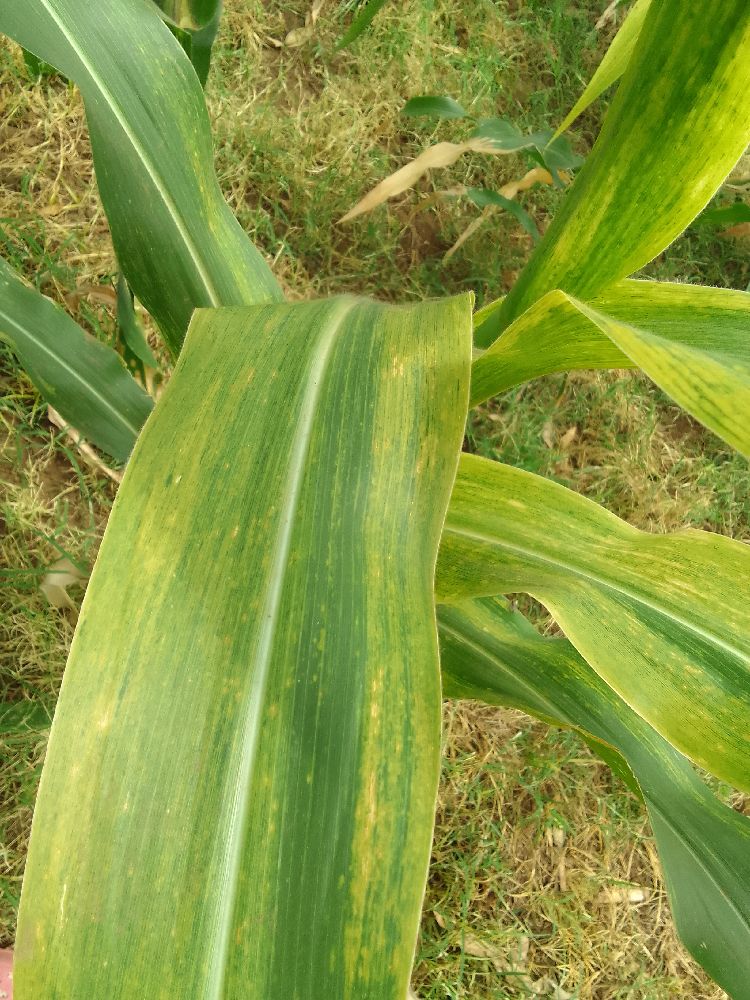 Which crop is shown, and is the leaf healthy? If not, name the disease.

maize, maize lethal necrosis
